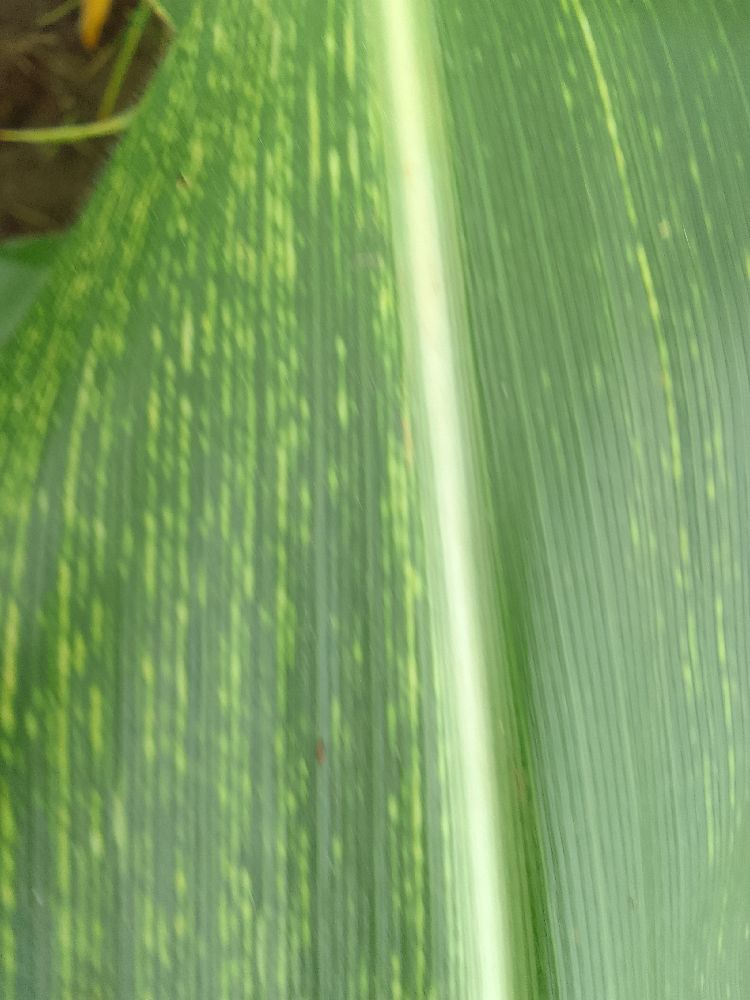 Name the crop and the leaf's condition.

maize, maize streak virus
